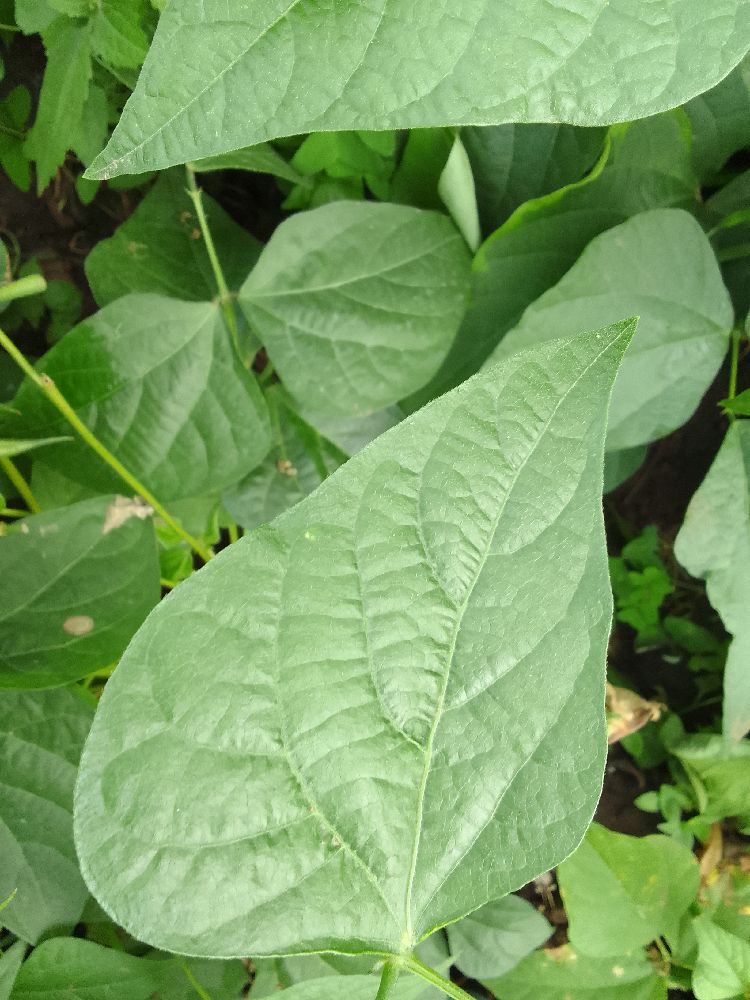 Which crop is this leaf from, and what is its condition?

common bean, healthy
